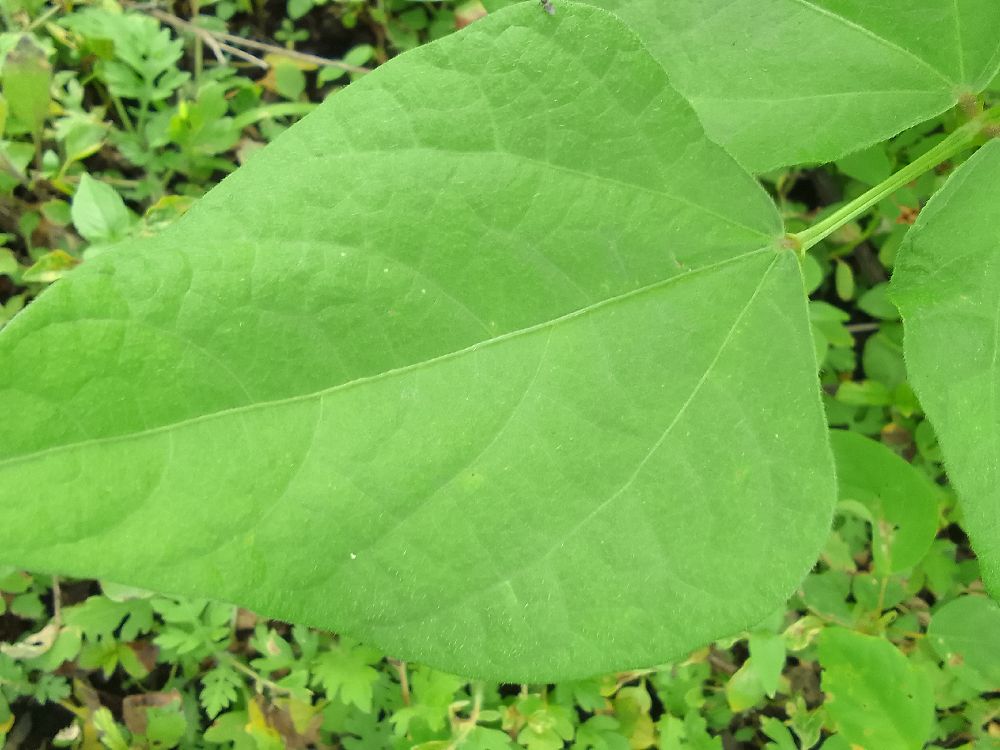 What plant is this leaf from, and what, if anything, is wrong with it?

common bean, healthy
